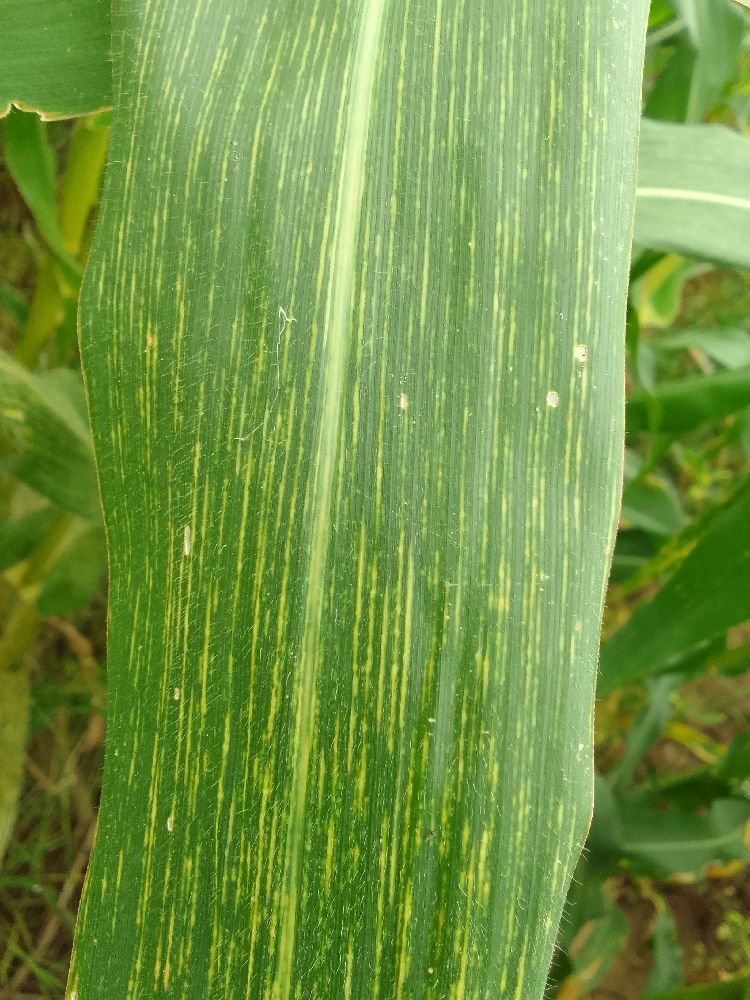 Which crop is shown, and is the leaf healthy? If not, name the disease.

maize, maize streak virus
